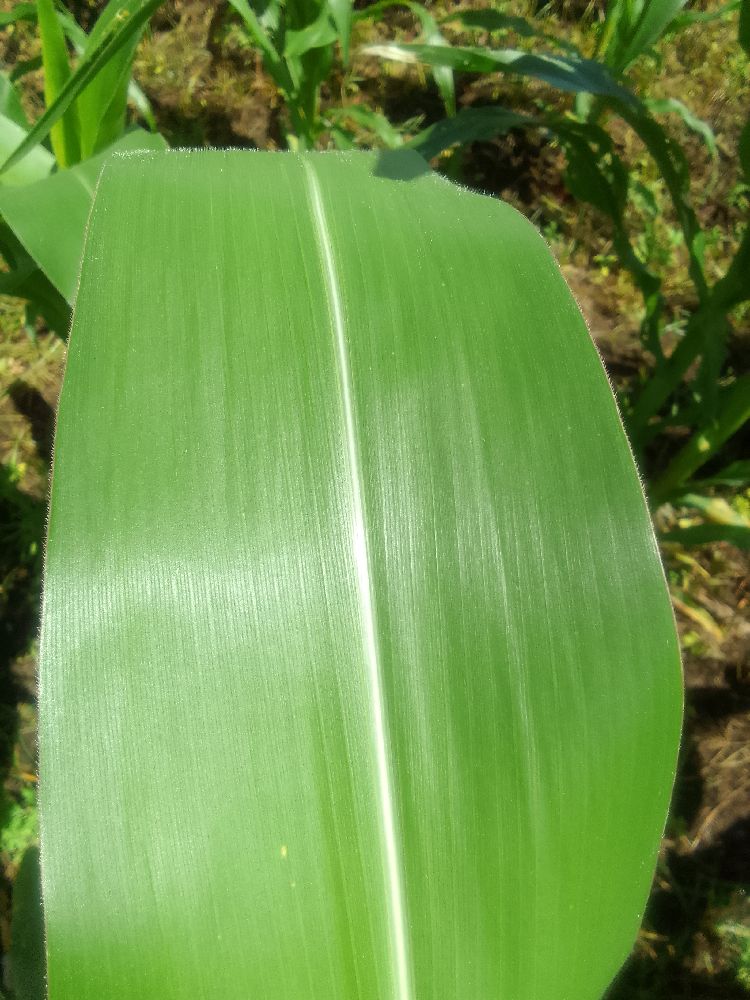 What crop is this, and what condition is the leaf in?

maize, healthy
